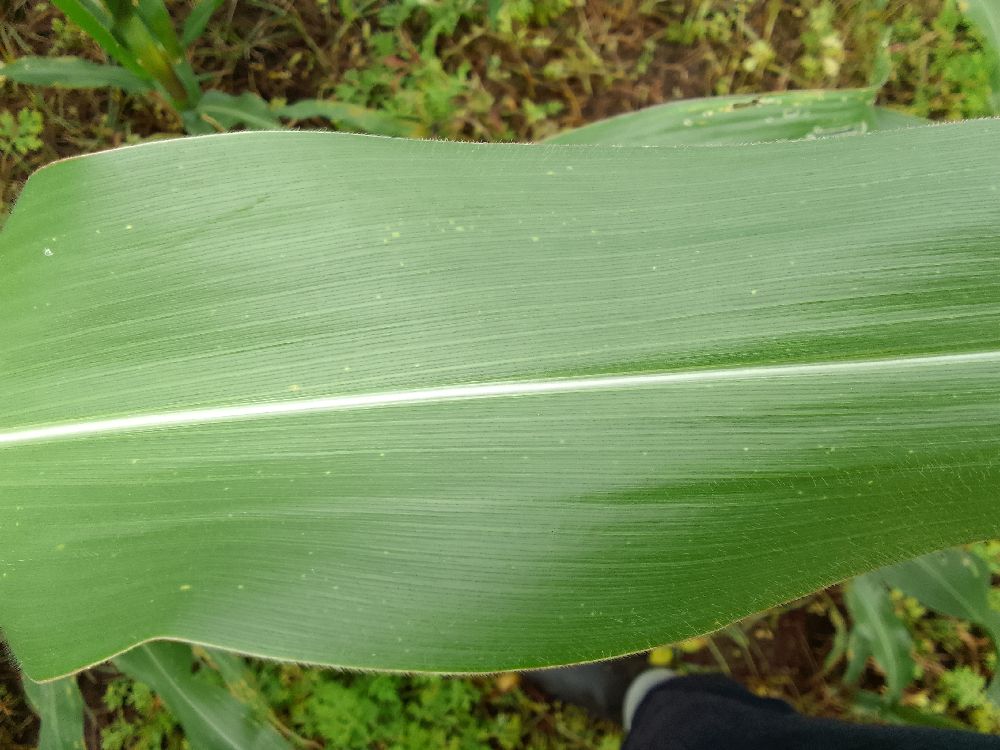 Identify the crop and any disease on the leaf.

maize, healthy
